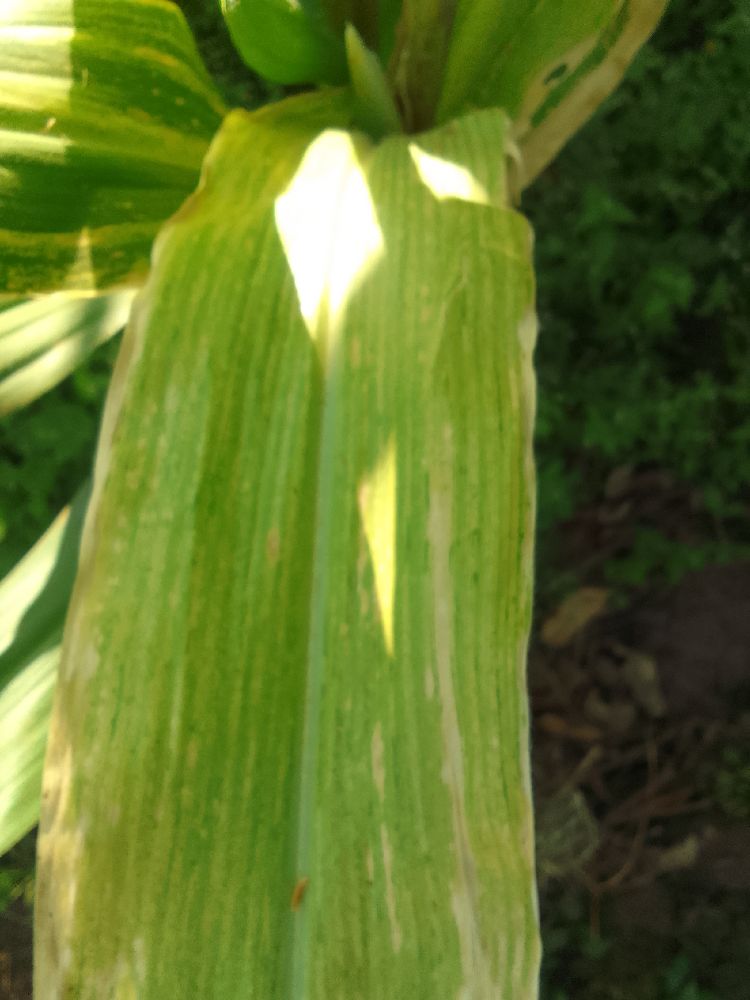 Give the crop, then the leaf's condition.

maize, maize lethal necrosis
